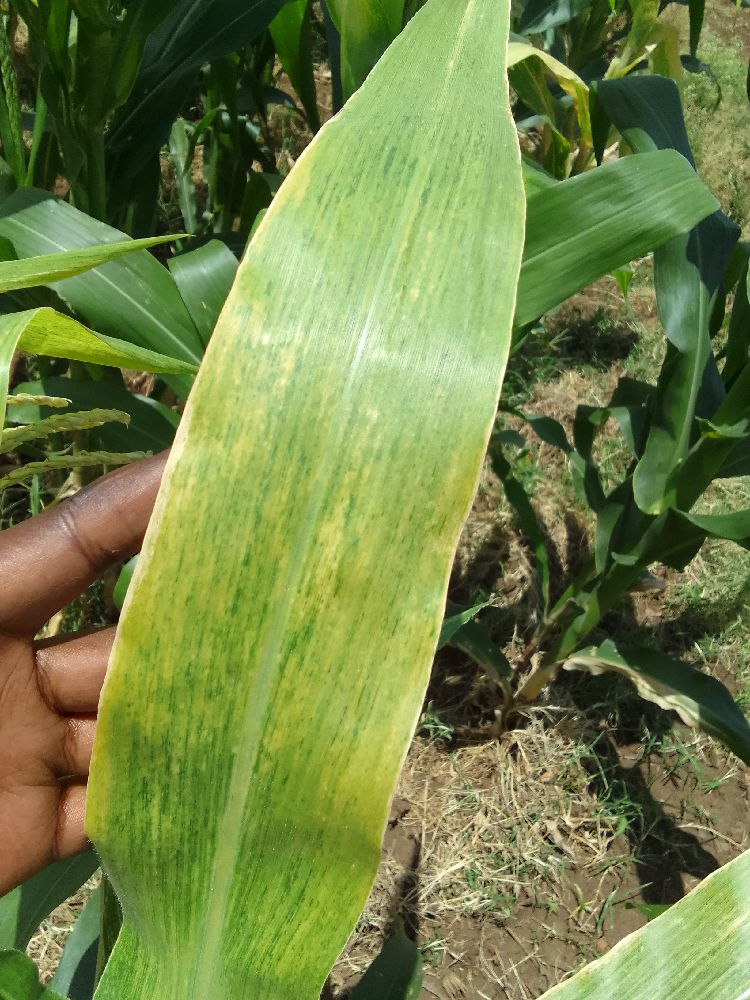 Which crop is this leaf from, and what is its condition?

maize, maize lethal necrosis
